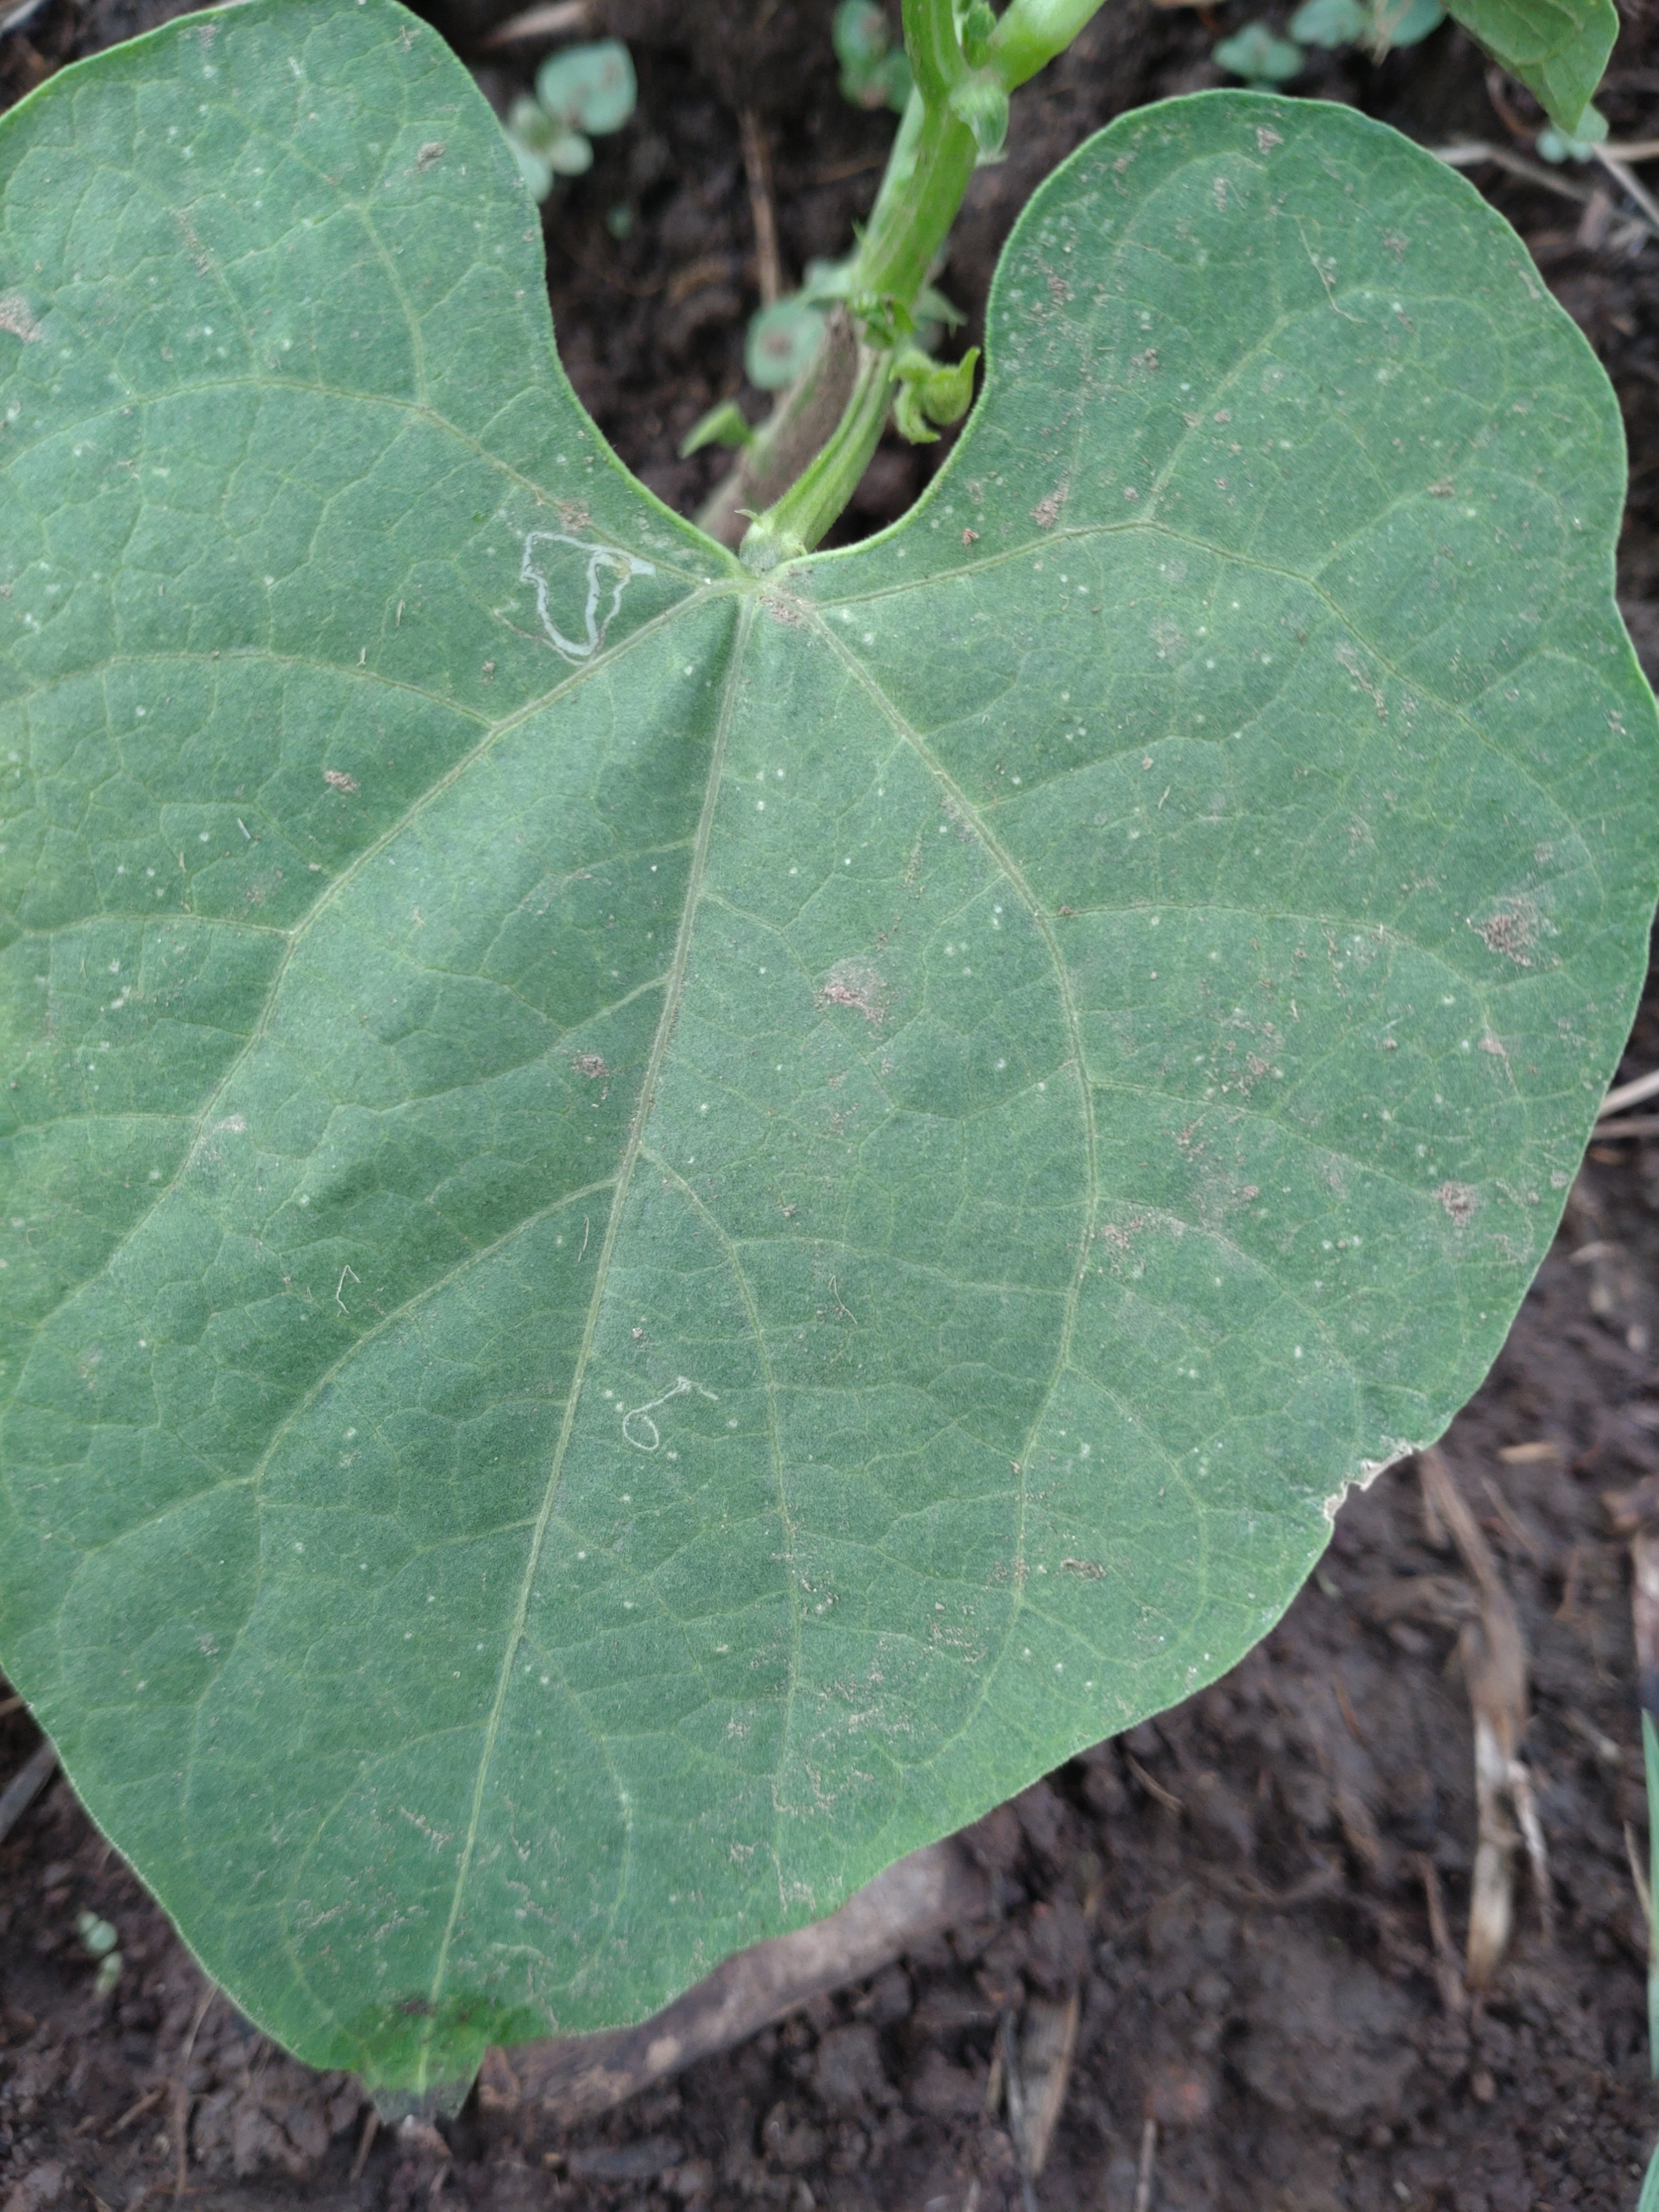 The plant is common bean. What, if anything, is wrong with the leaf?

healthy
